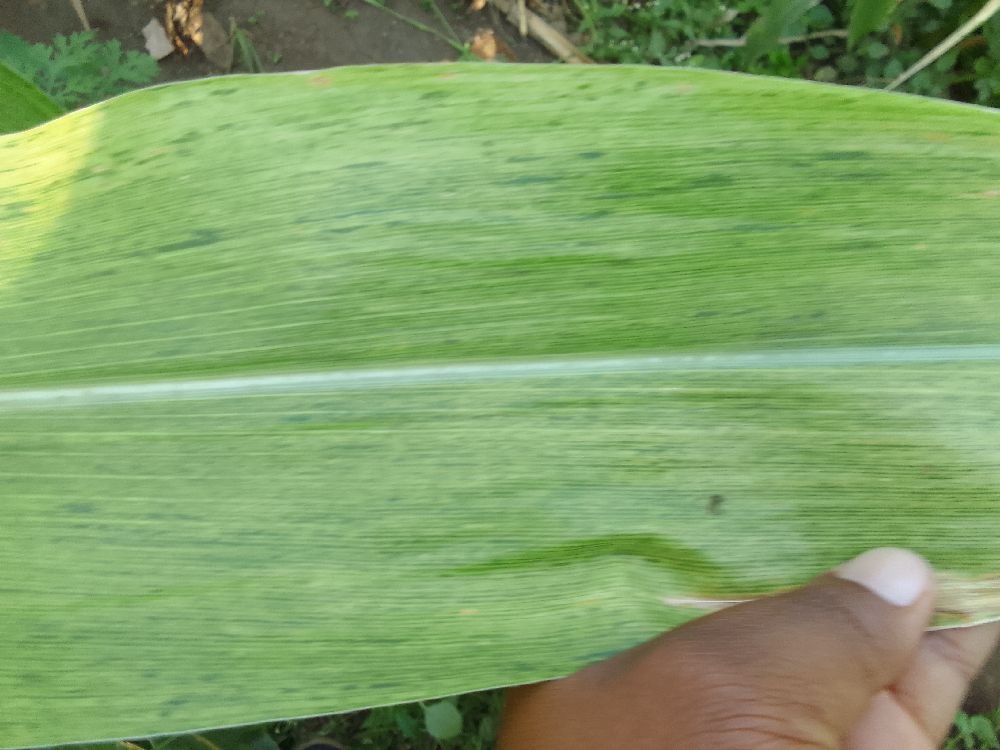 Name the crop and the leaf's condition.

maize, maize lethal necrosis
